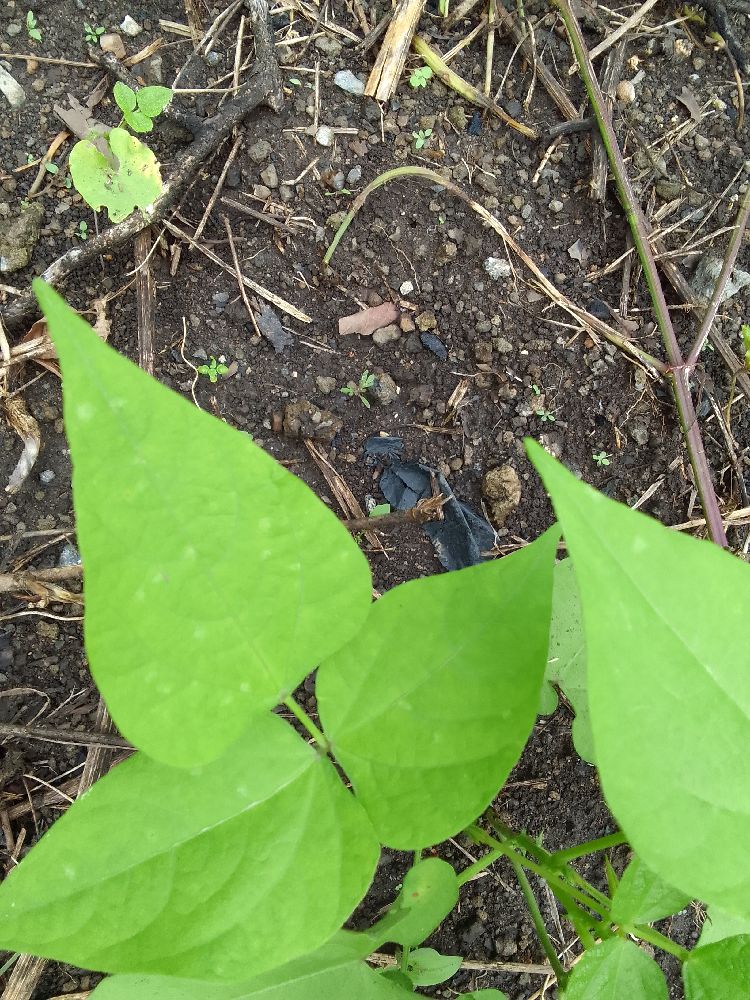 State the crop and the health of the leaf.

common bean, healthy
